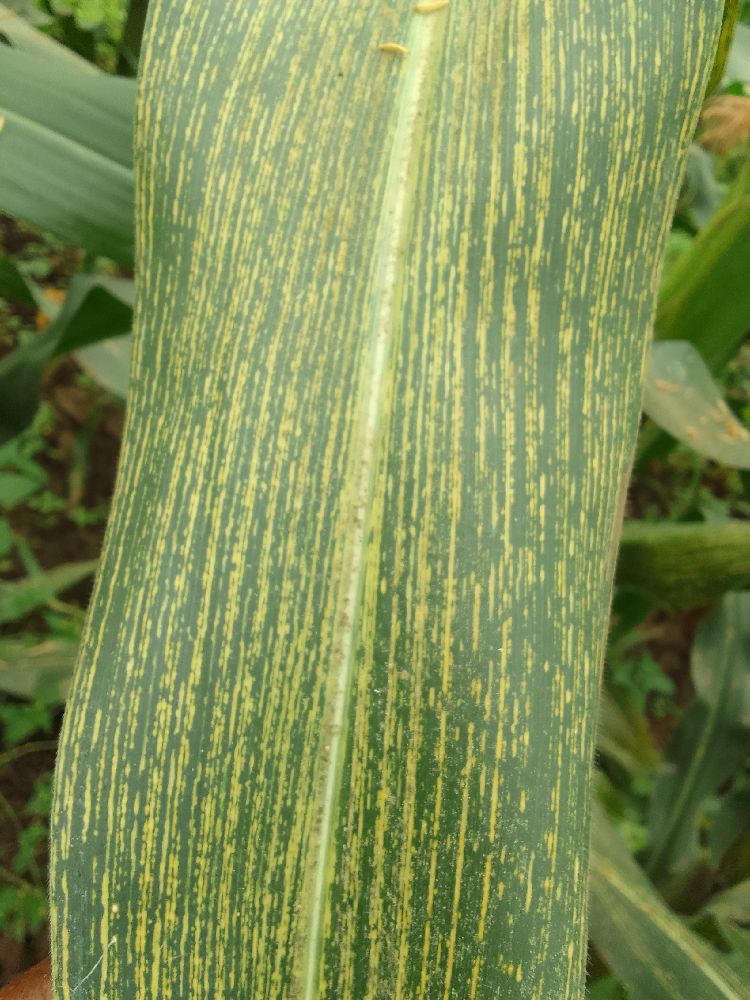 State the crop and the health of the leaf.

maize, maize streak virus
